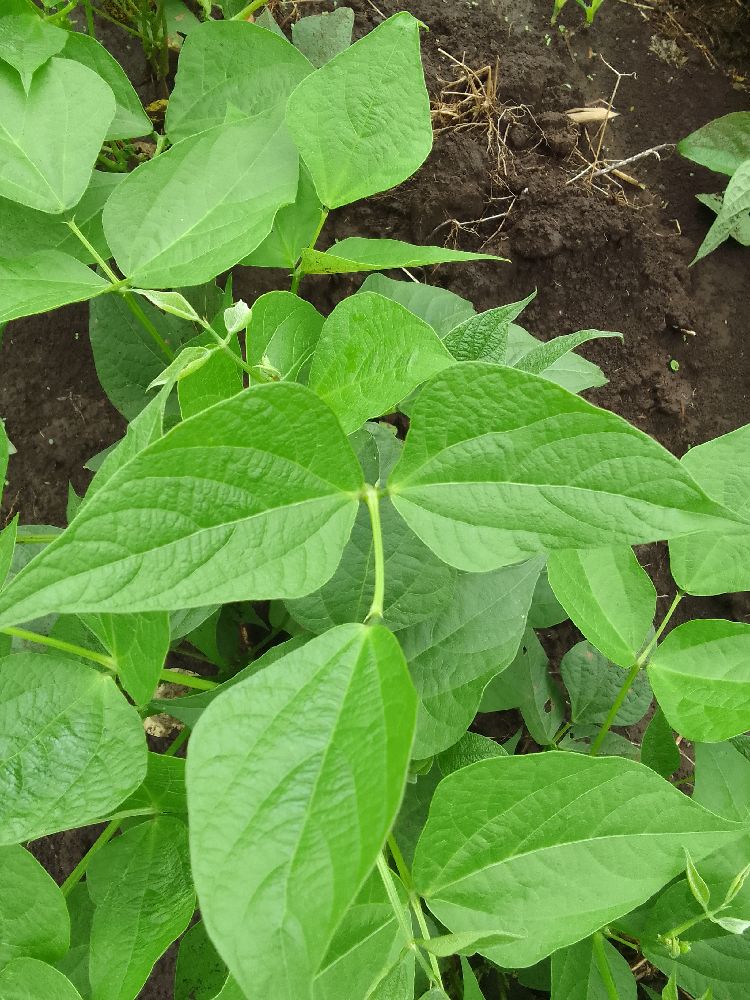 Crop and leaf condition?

common bean, healthy
